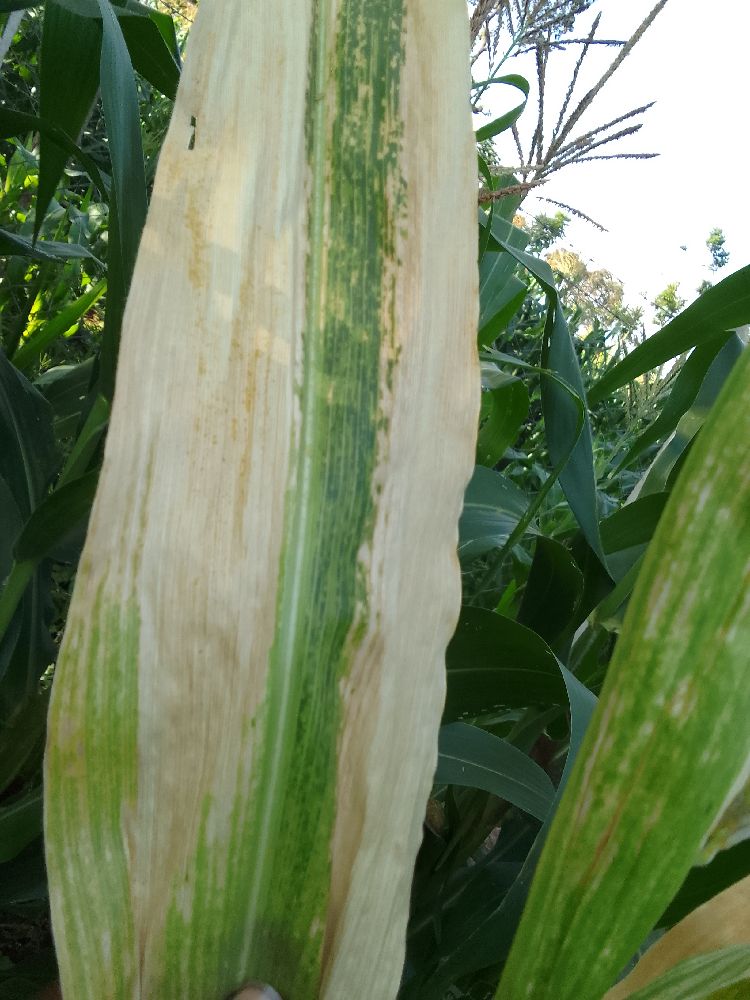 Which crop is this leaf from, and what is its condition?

maize, maize lethal necrosis
